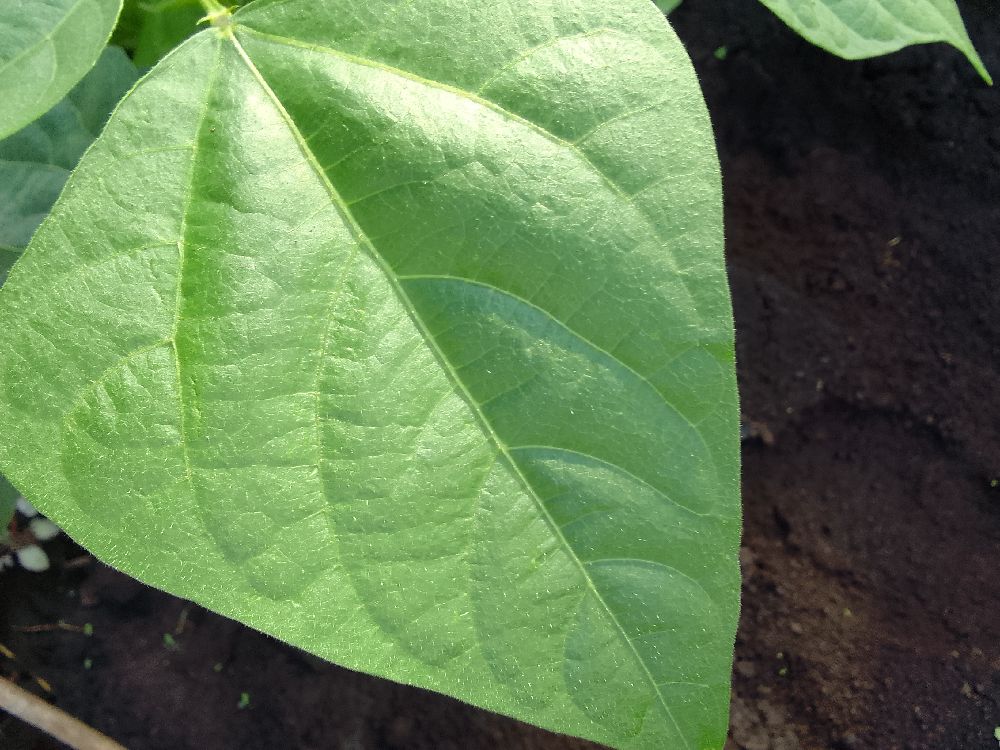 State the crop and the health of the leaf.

common bean, healthy
